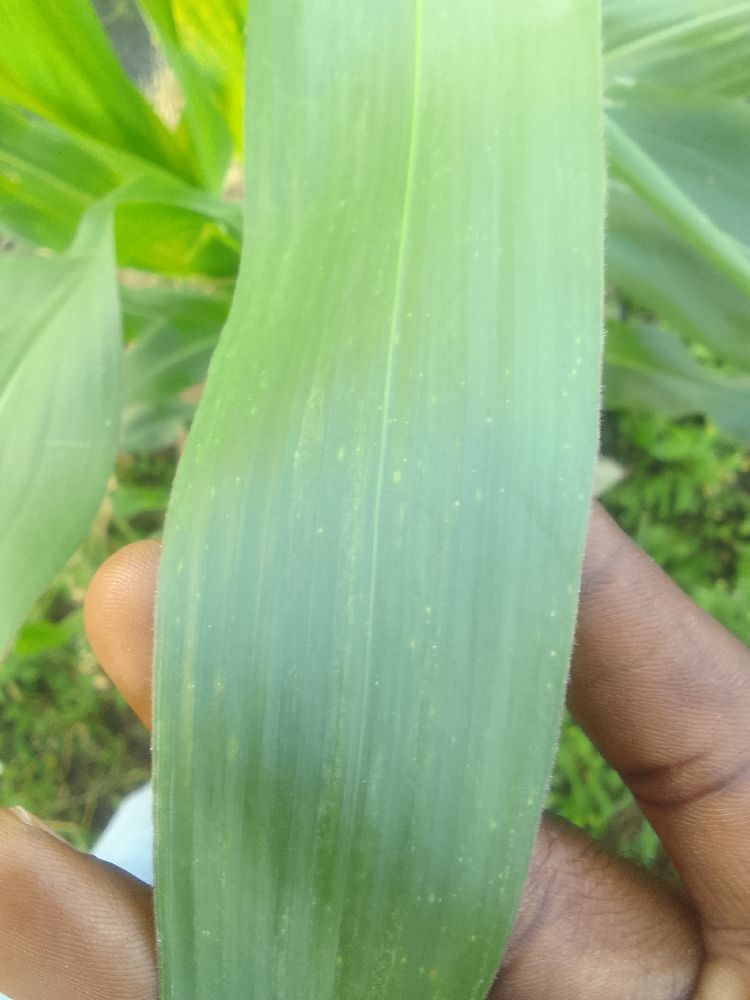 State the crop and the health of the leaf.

maize, healthy
